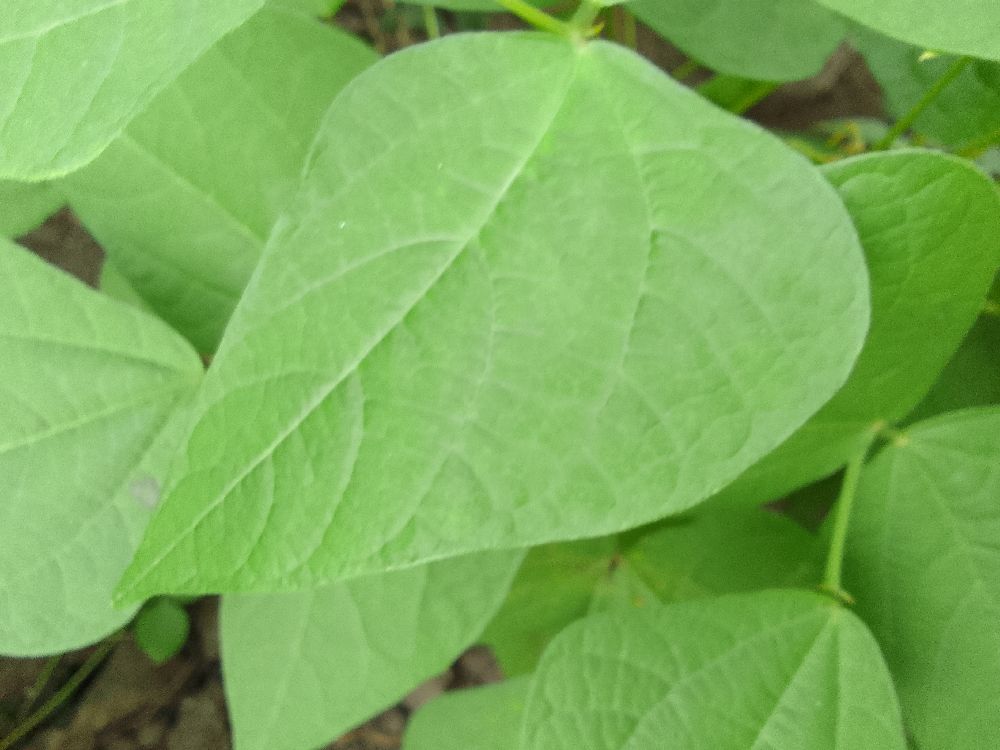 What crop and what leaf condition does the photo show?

common bean, healthy
